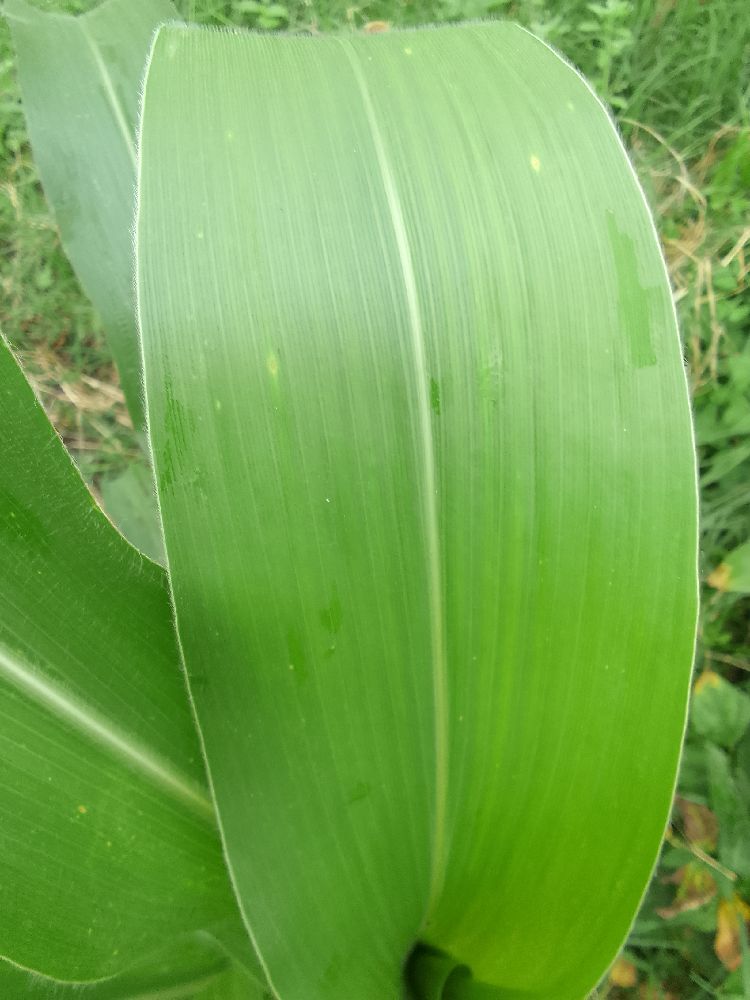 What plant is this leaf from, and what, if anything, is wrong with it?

maize, healthy
